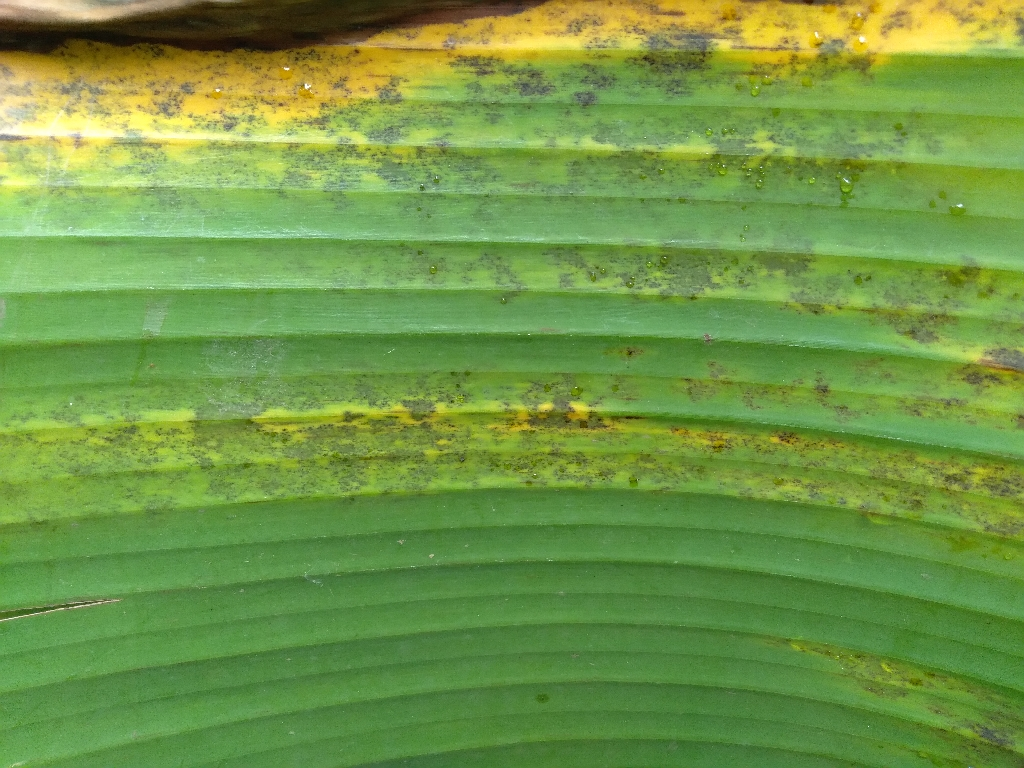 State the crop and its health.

banana, black sigatoka
